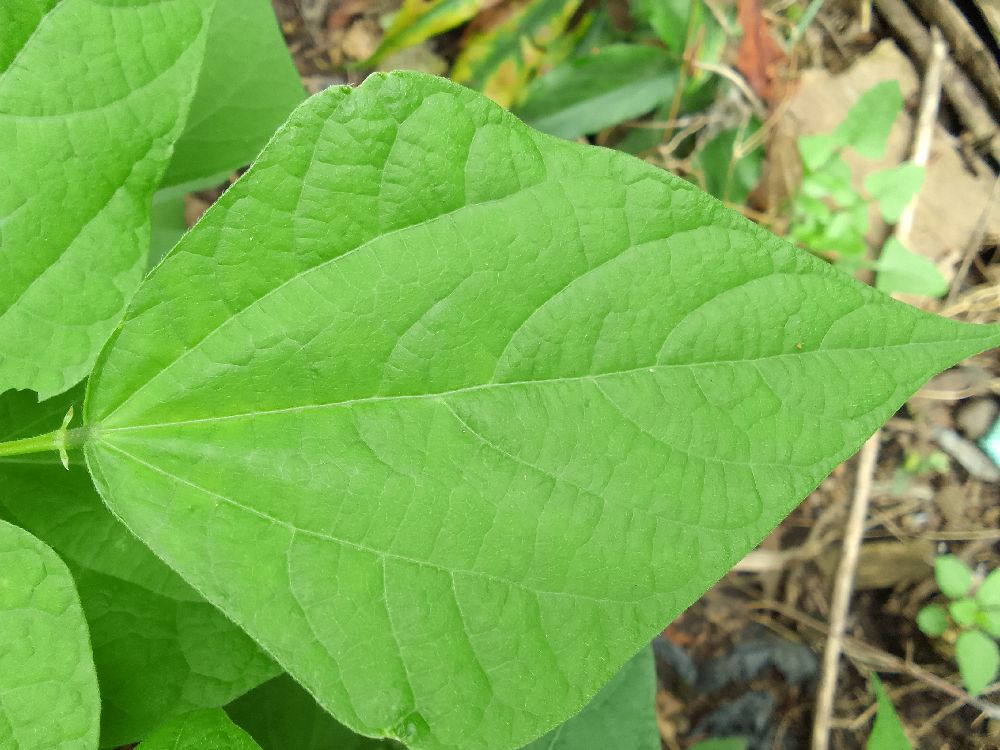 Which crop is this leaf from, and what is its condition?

common bean, healthy
